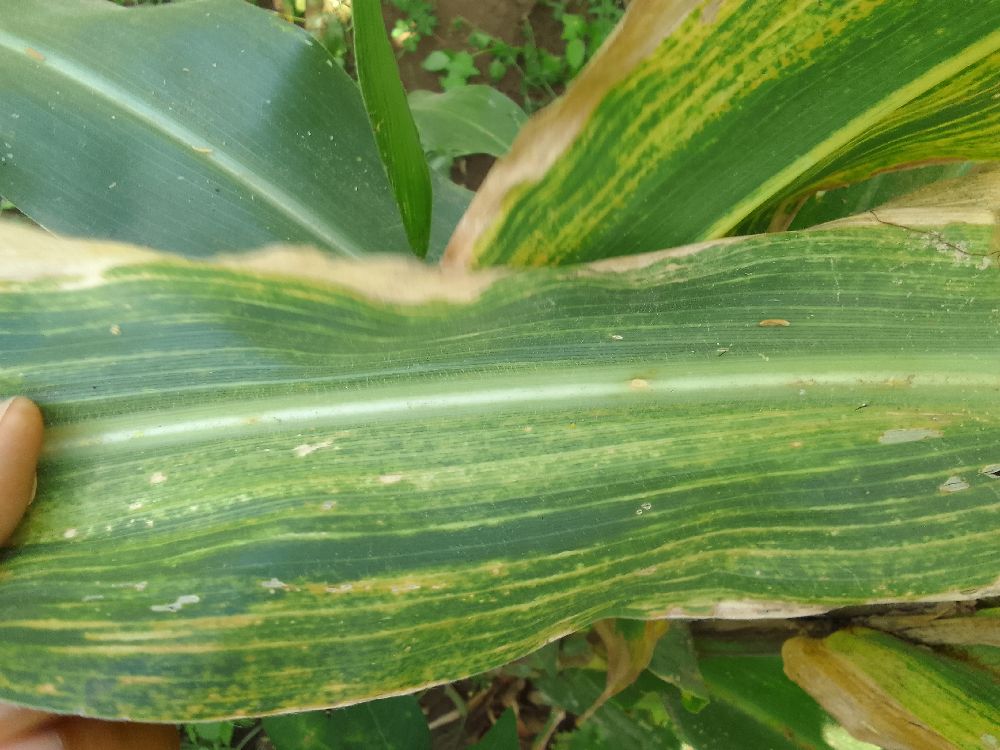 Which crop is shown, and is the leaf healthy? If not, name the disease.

maize, maize lethal necrosis
